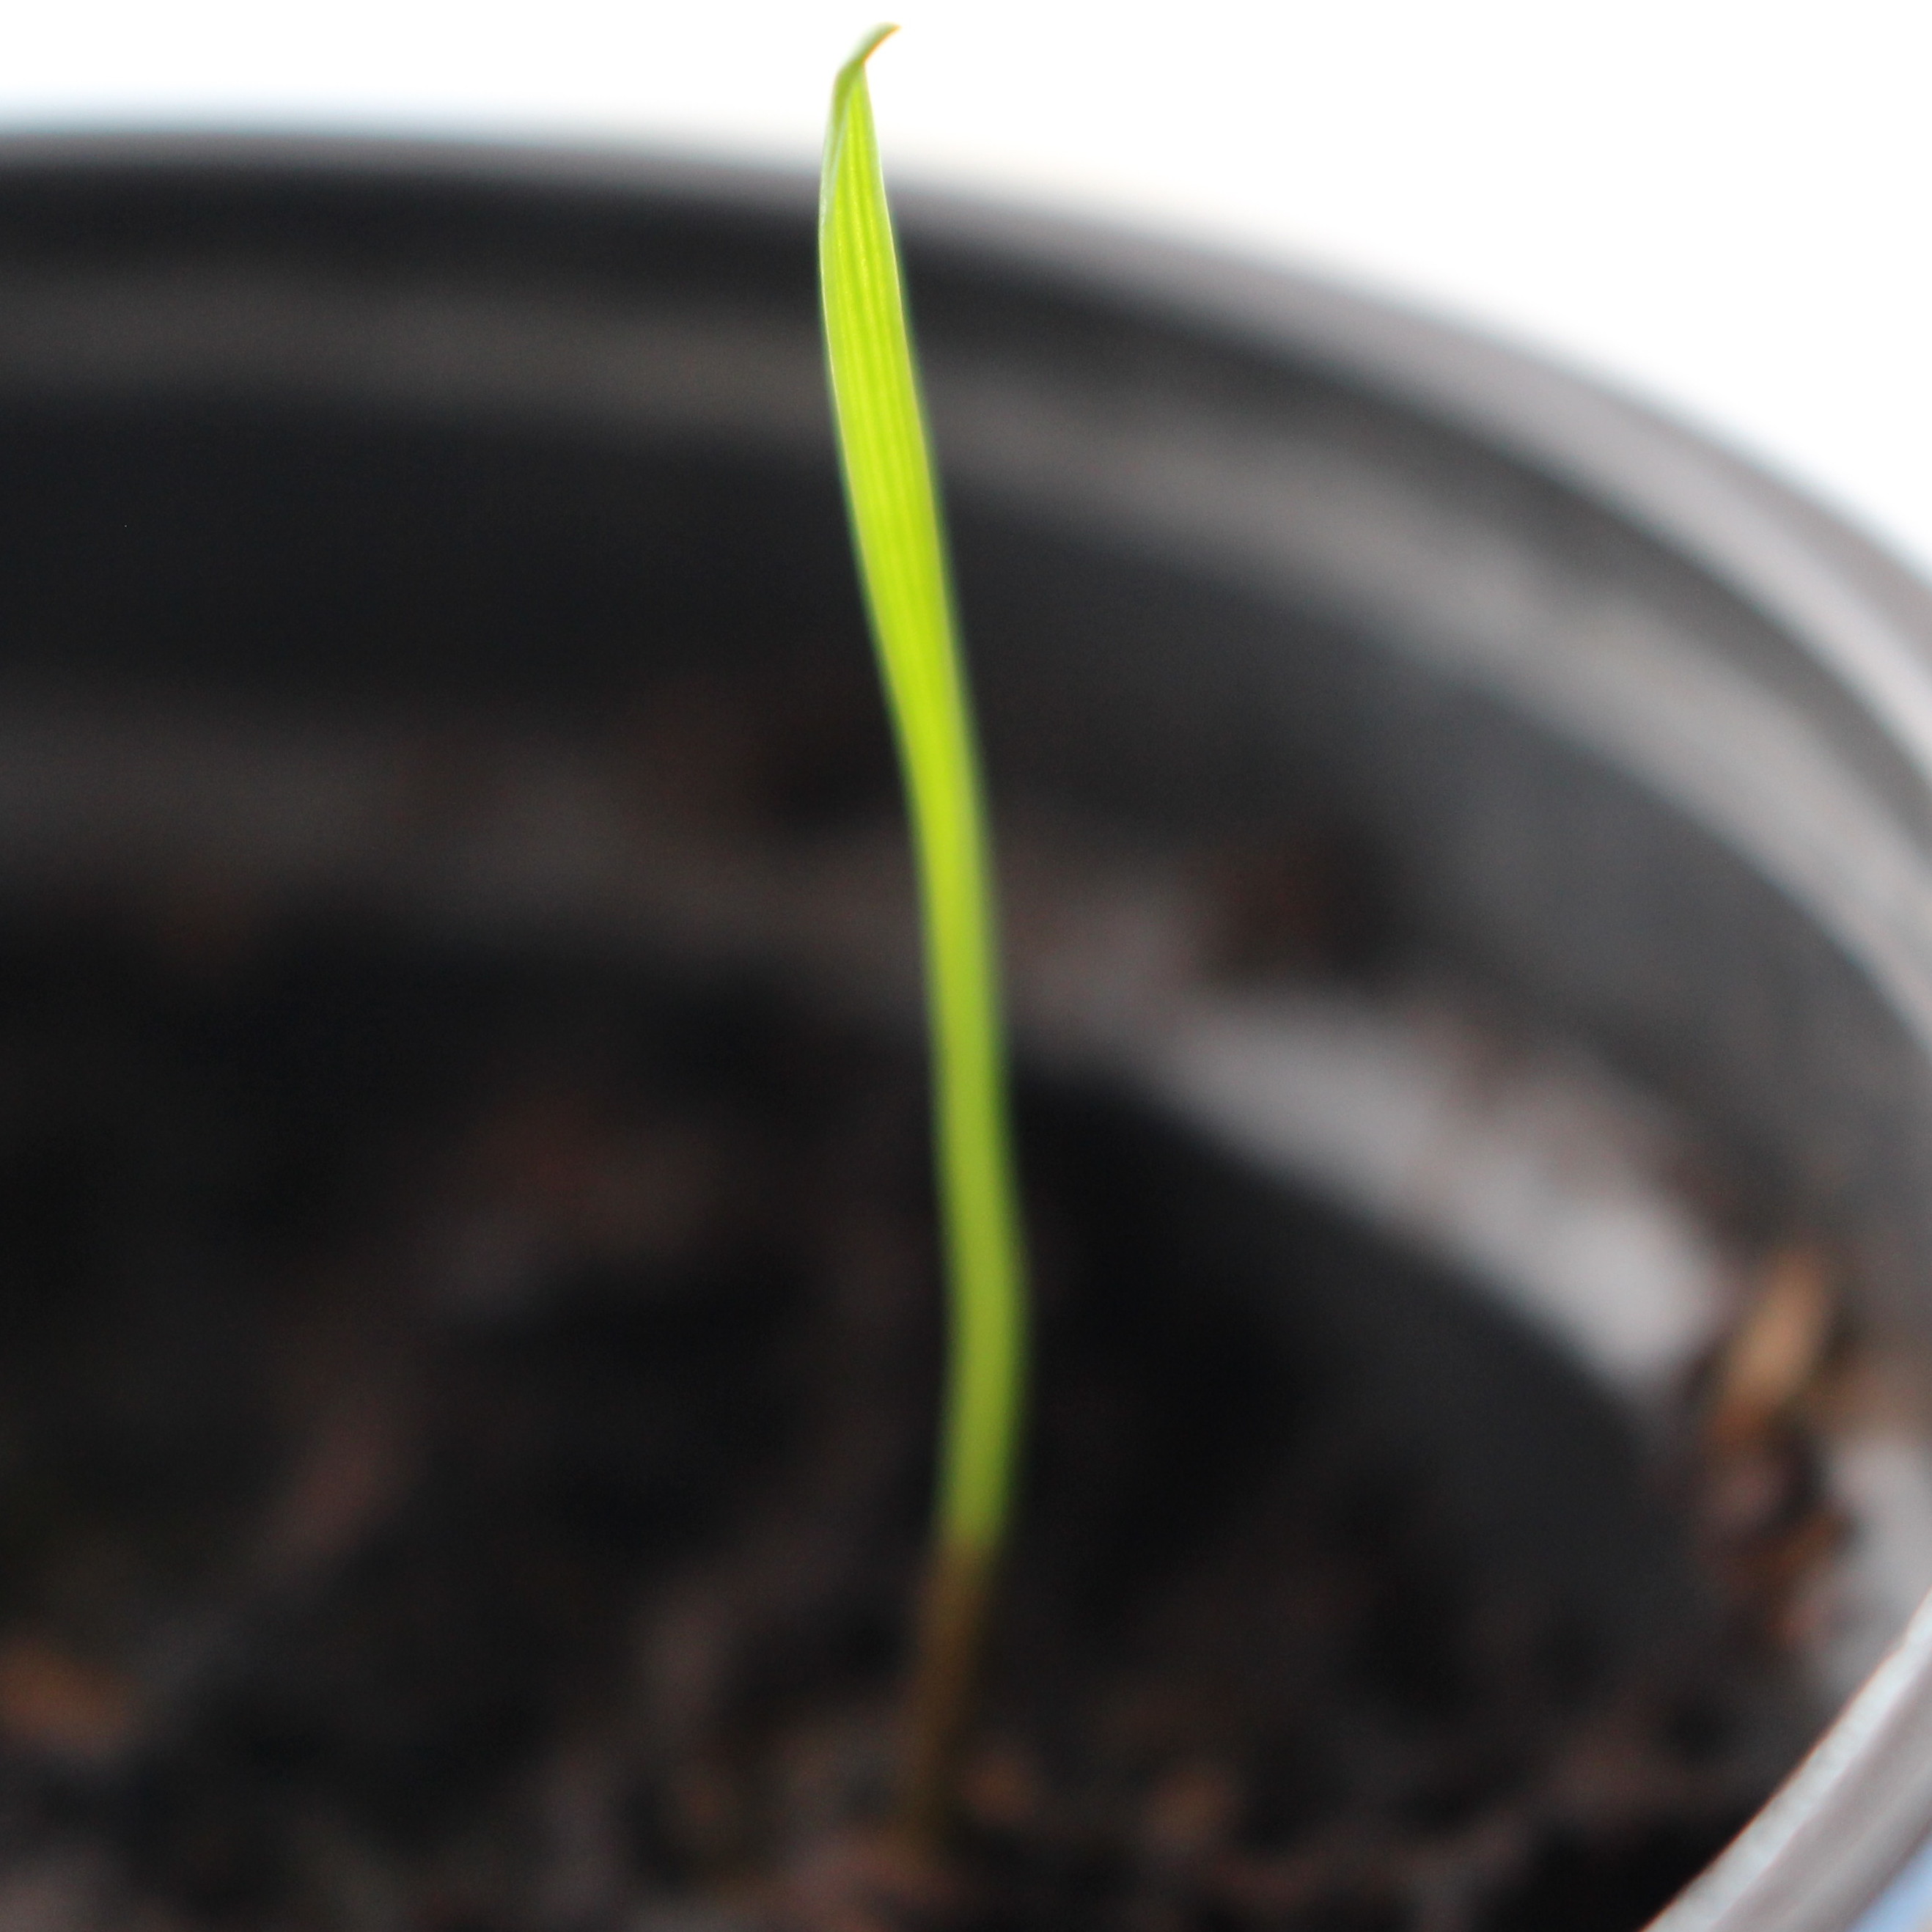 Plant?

Lolium multiflorum
